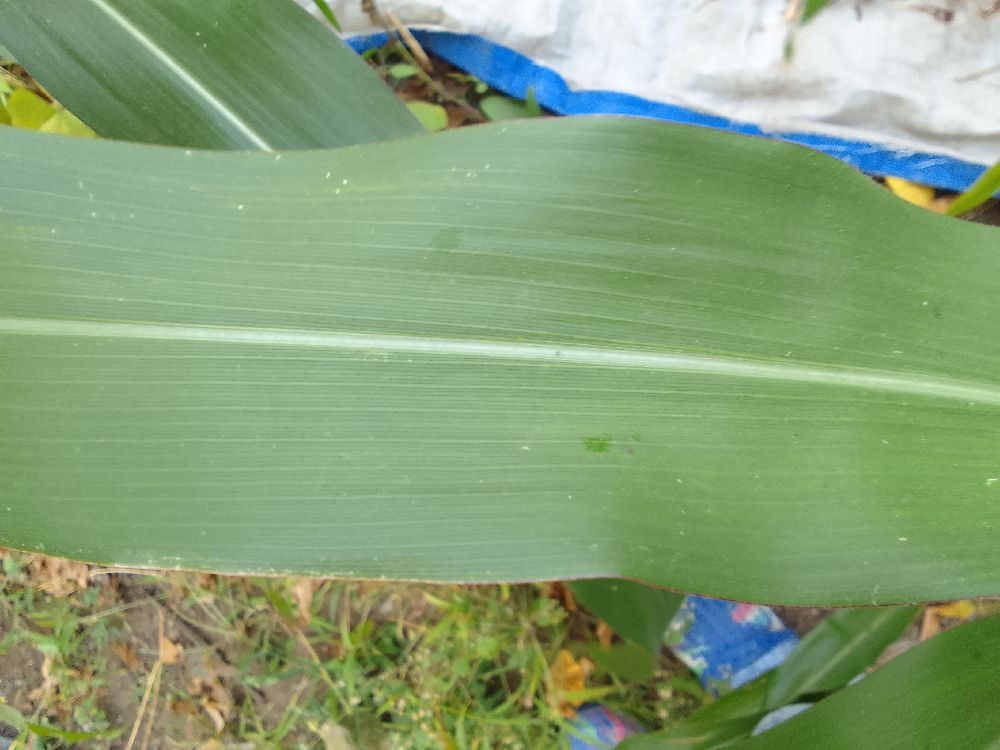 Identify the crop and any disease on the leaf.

maize, healthy
